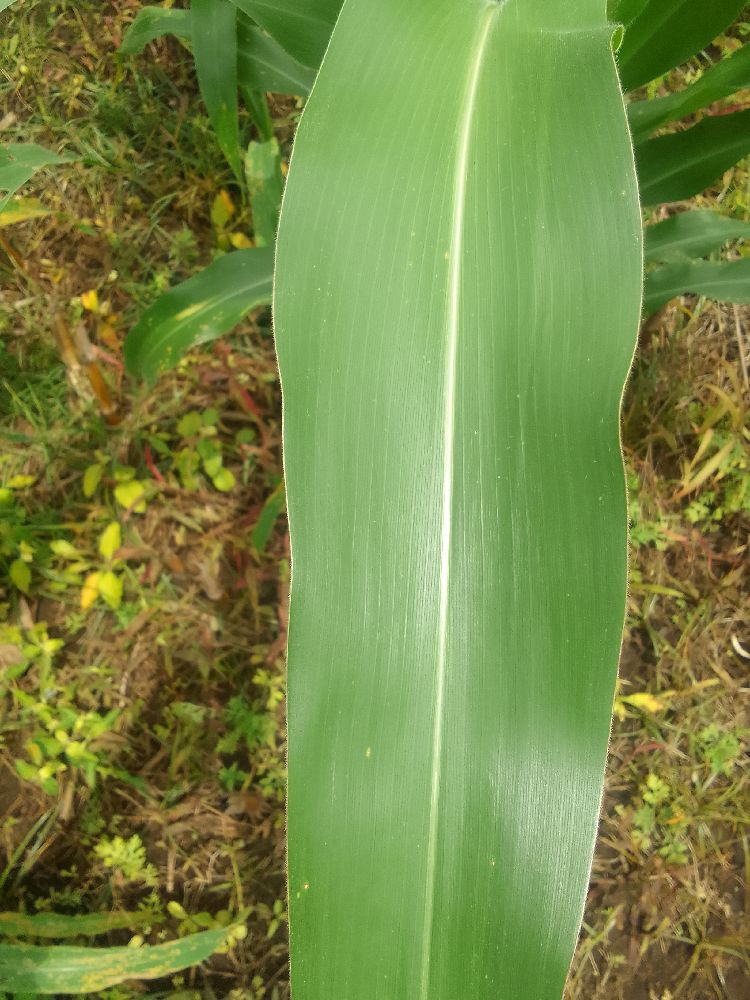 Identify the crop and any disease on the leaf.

maize, healthy
